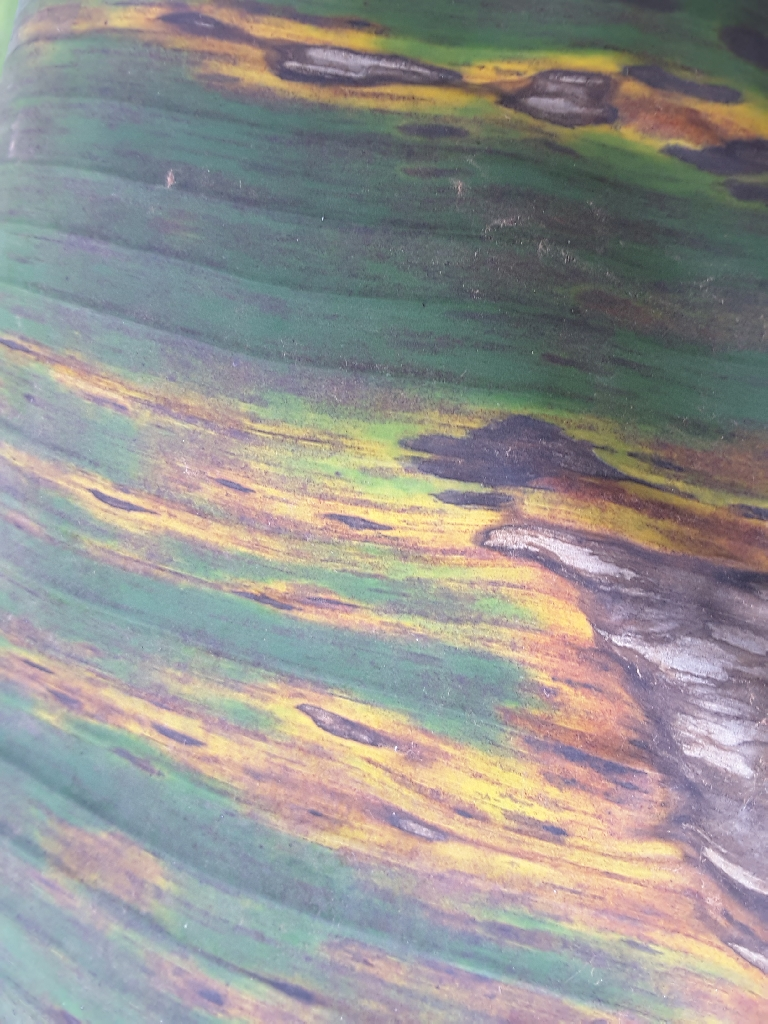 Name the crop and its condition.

banana, black sigatoka
